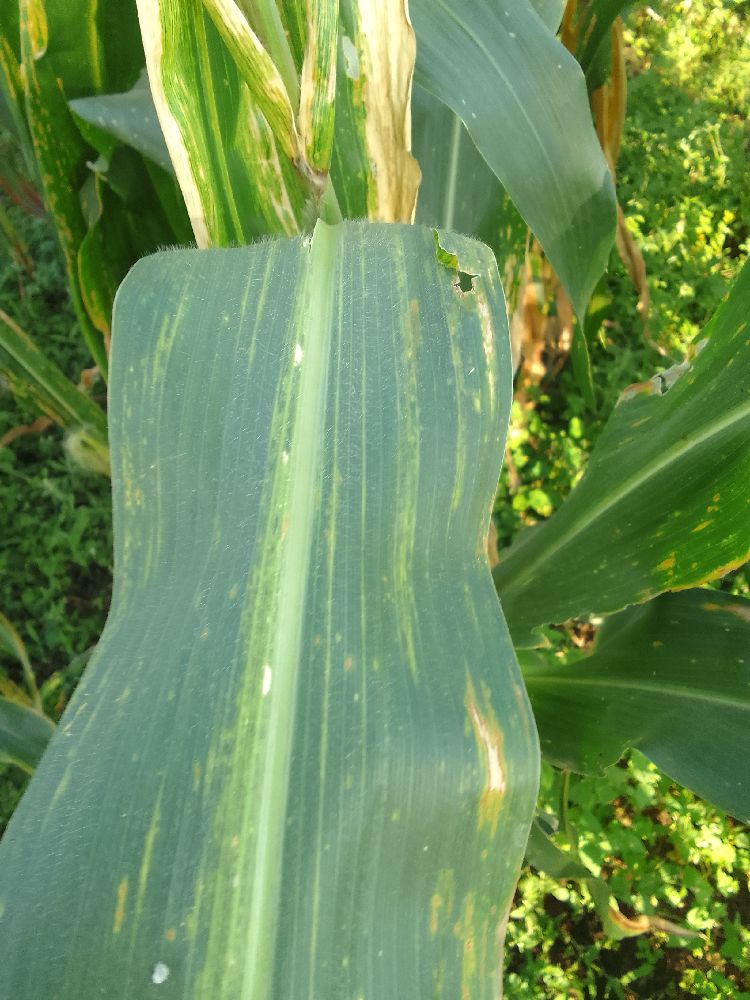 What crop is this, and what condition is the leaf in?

maize, maize lethal necrosis
